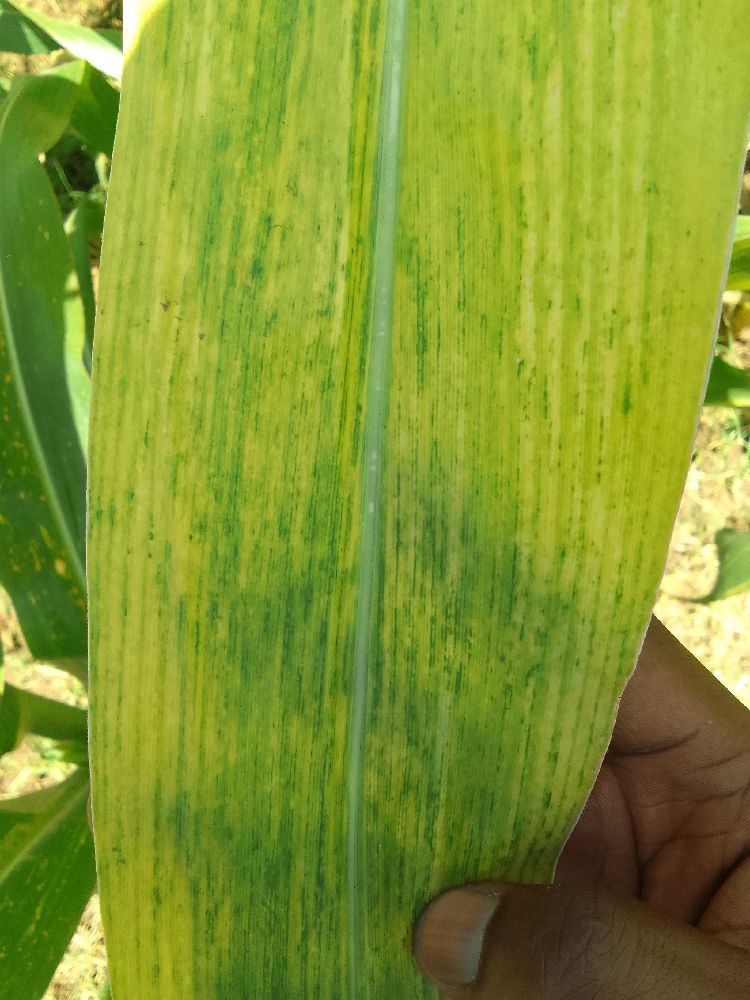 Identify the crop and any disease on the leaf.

maize, maize lethal necrosis
